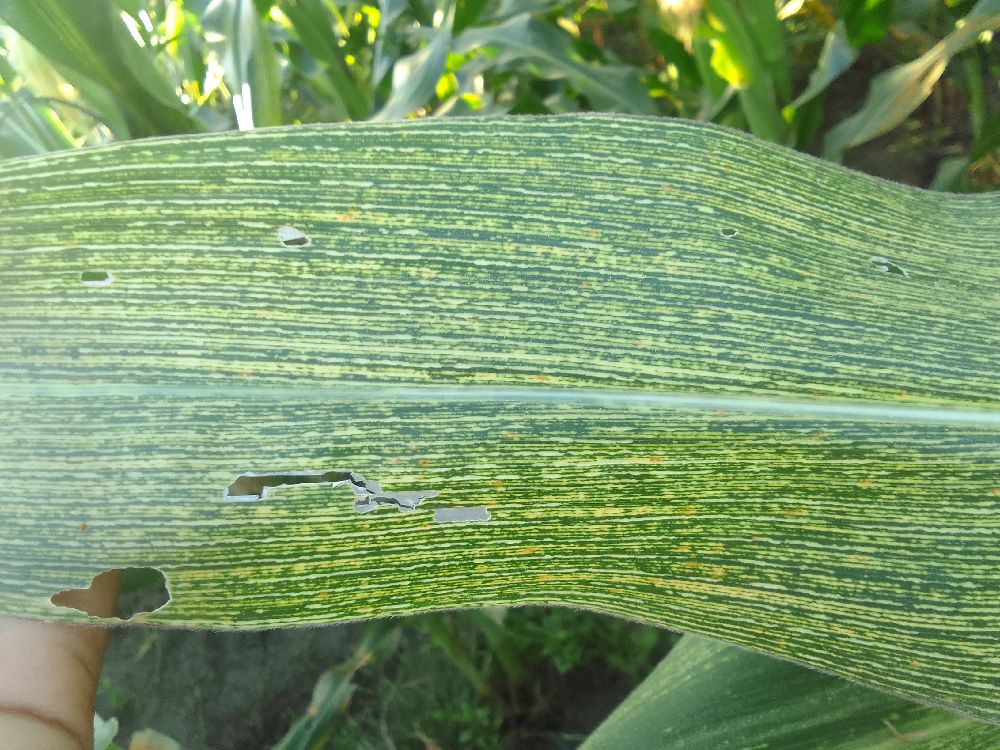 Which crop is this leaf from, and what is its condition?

maize, maize streak virus
